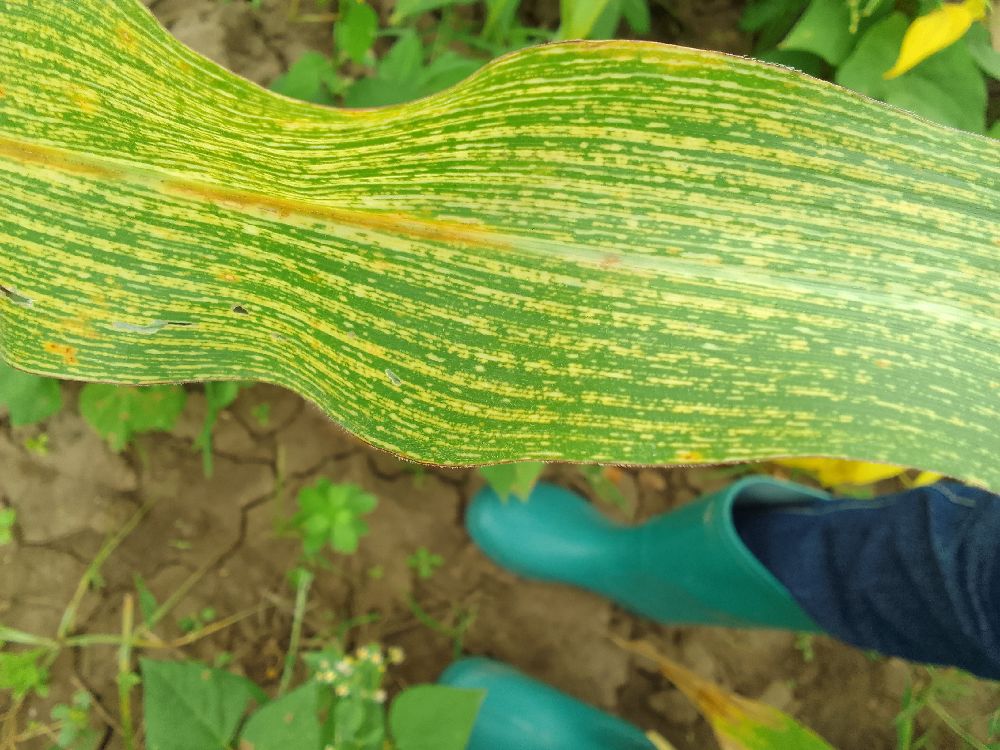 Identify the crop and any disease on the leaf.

maize, maize streak virus
